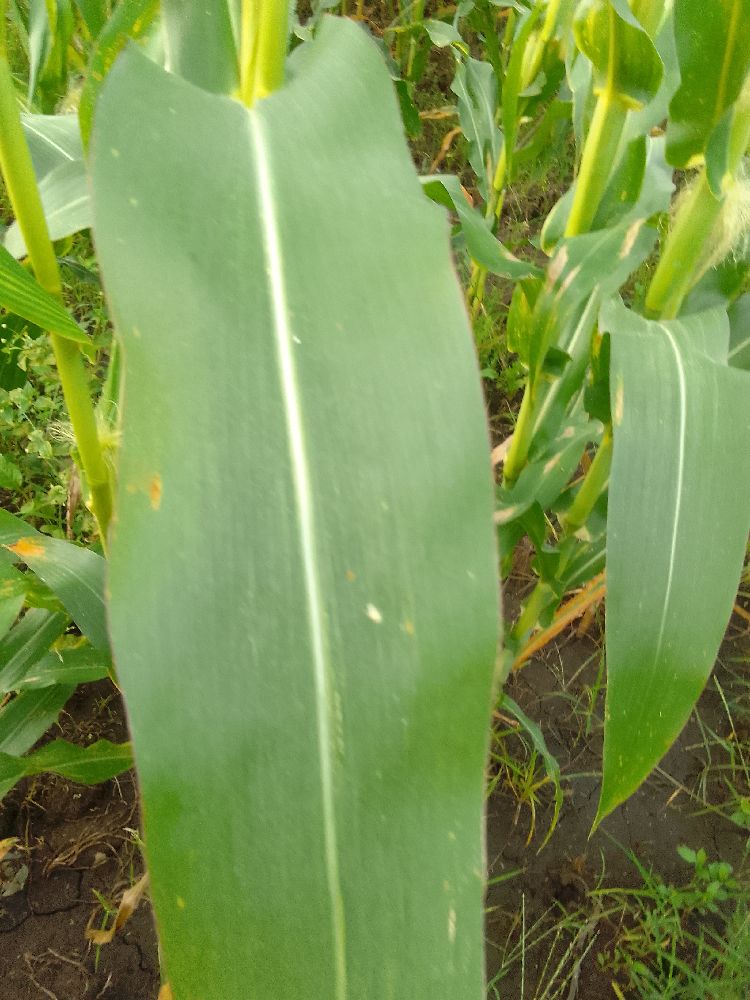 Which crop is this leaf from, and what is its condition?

maize, healthy
